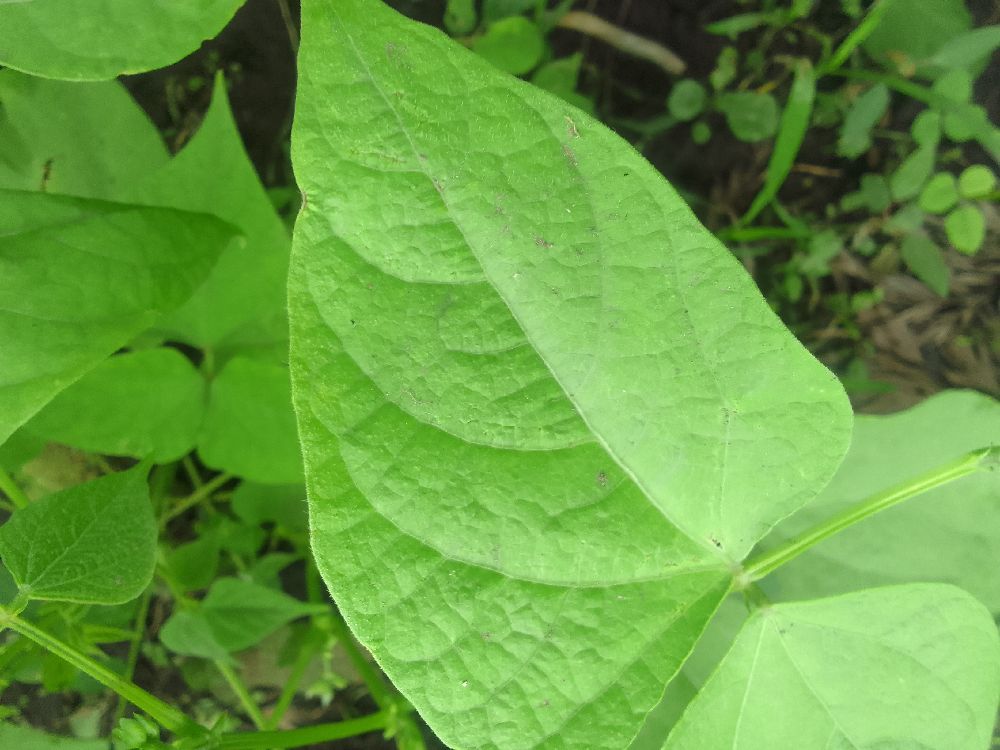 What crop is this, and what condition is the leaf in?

common bean, healthy
